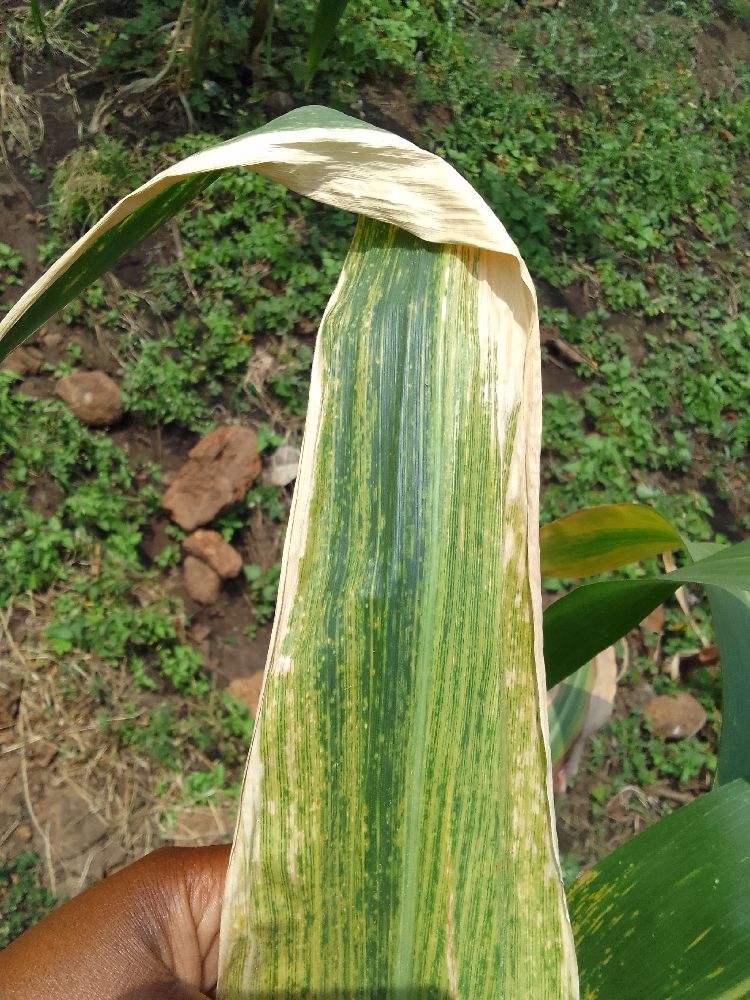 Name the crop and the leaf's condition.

maize, maize lethal necrosis
